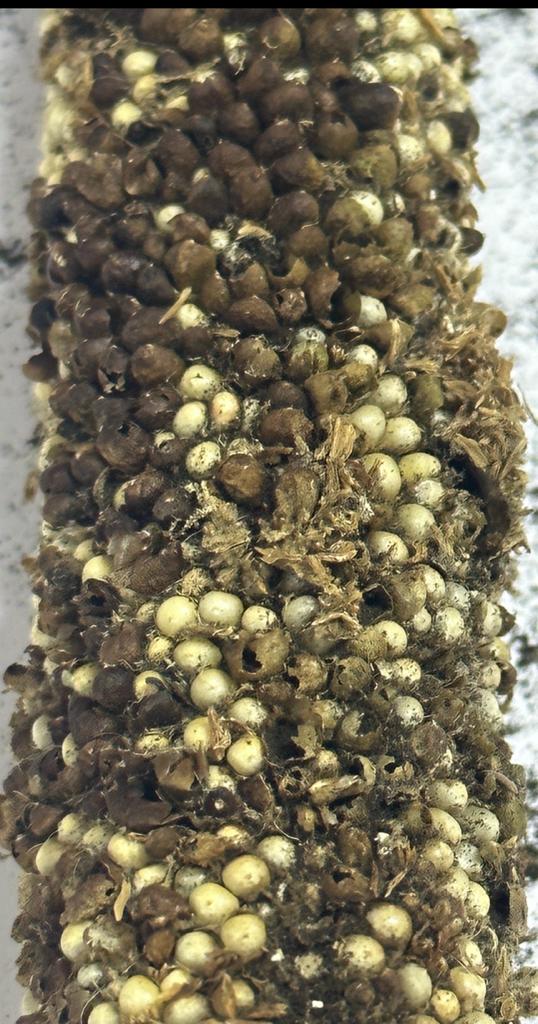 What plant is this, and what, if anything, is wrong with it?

pearl millet, smut
